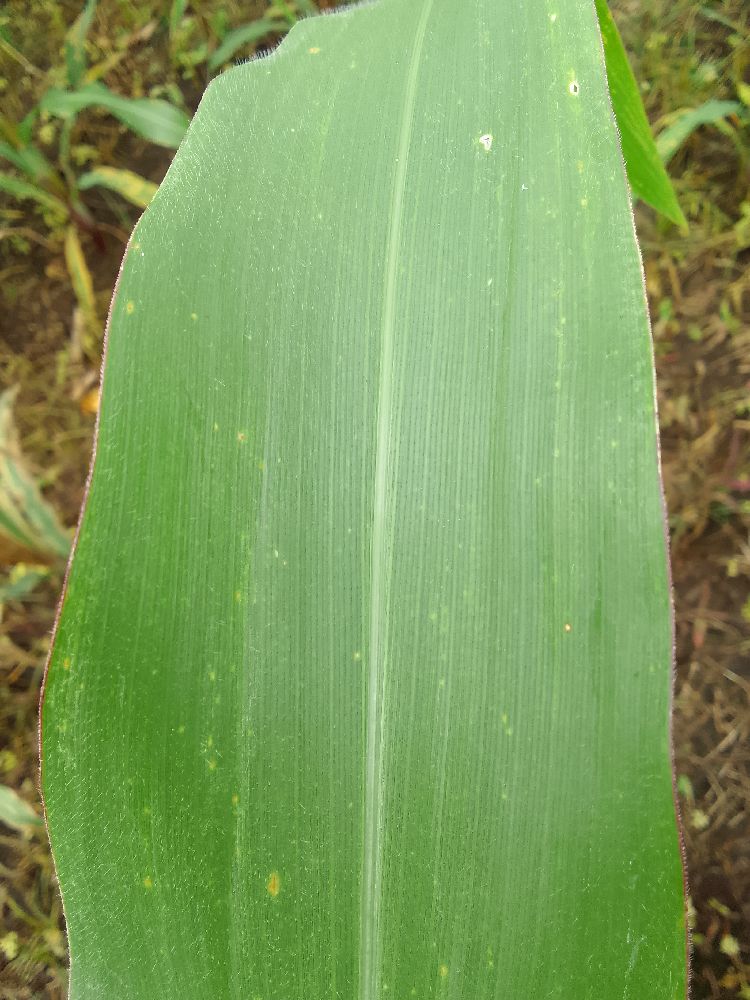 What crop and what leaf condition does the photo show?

maize, healthy
